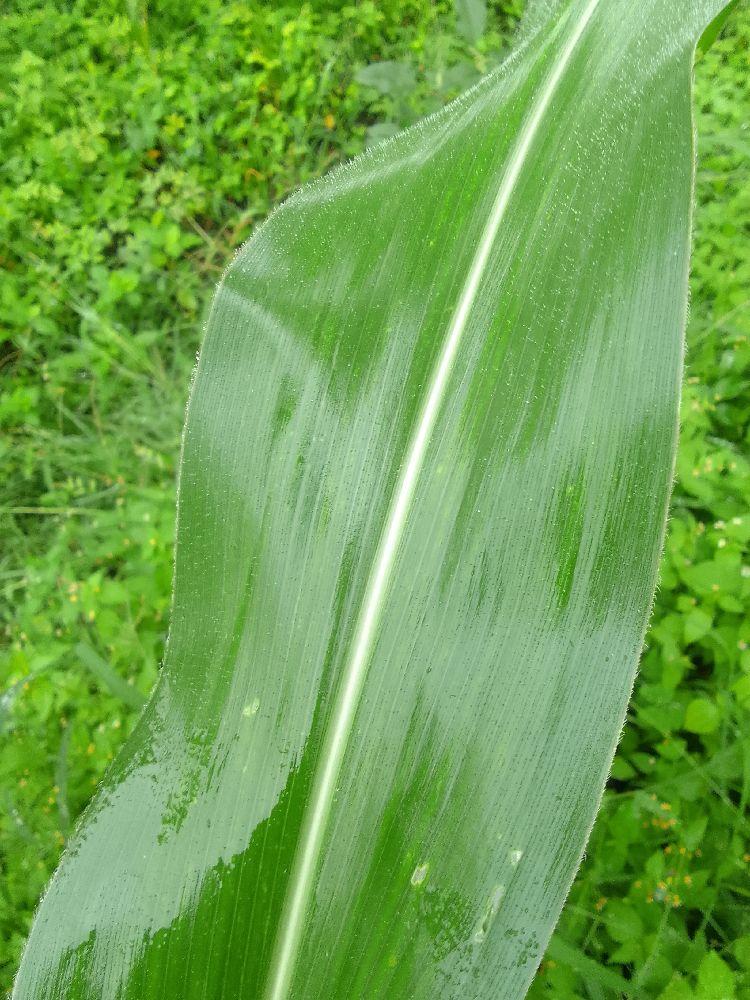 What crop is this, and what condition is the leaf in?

maize, healthy
